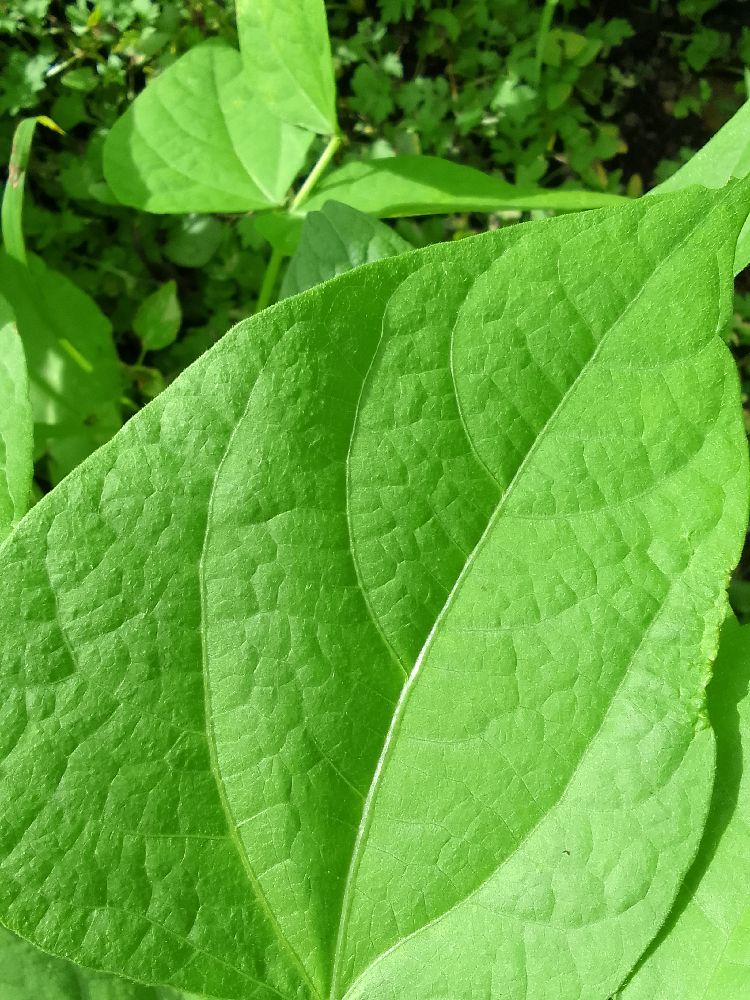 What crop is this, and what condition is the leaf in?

common bean, healthy
